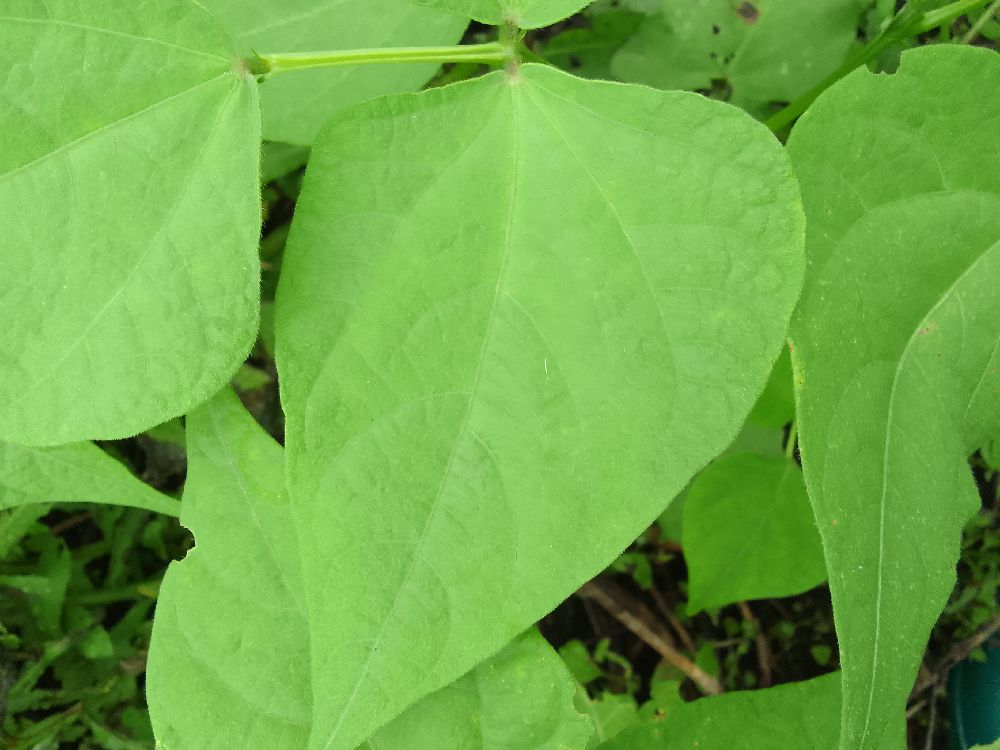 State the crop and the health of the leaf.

common bean, healthy
